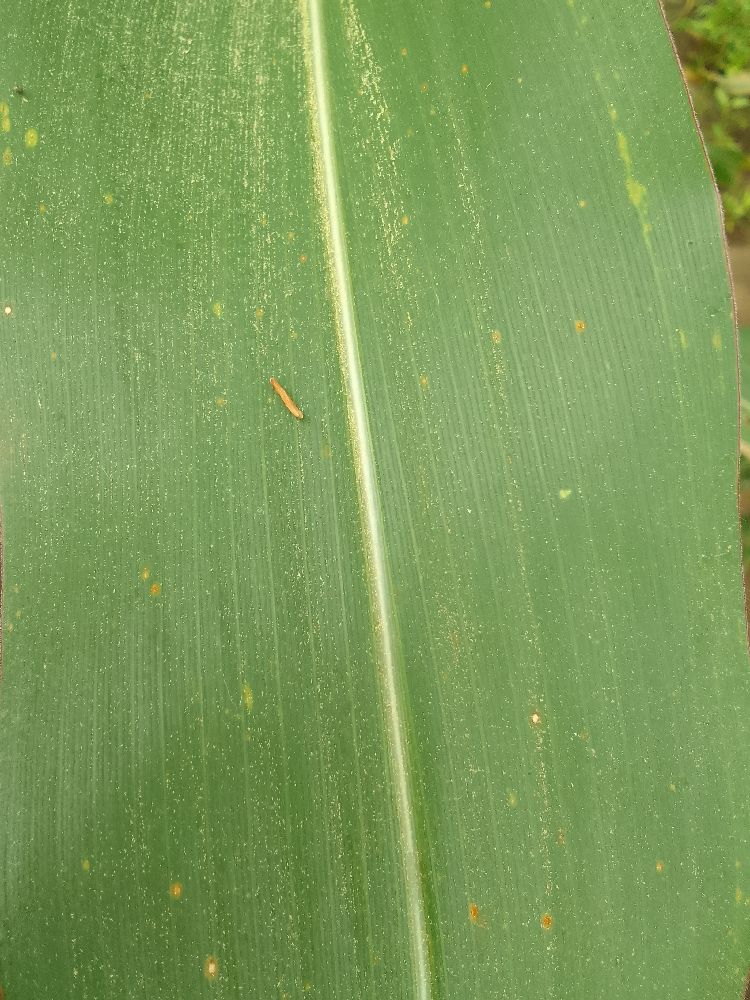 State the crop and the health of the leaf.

maize, healthy
